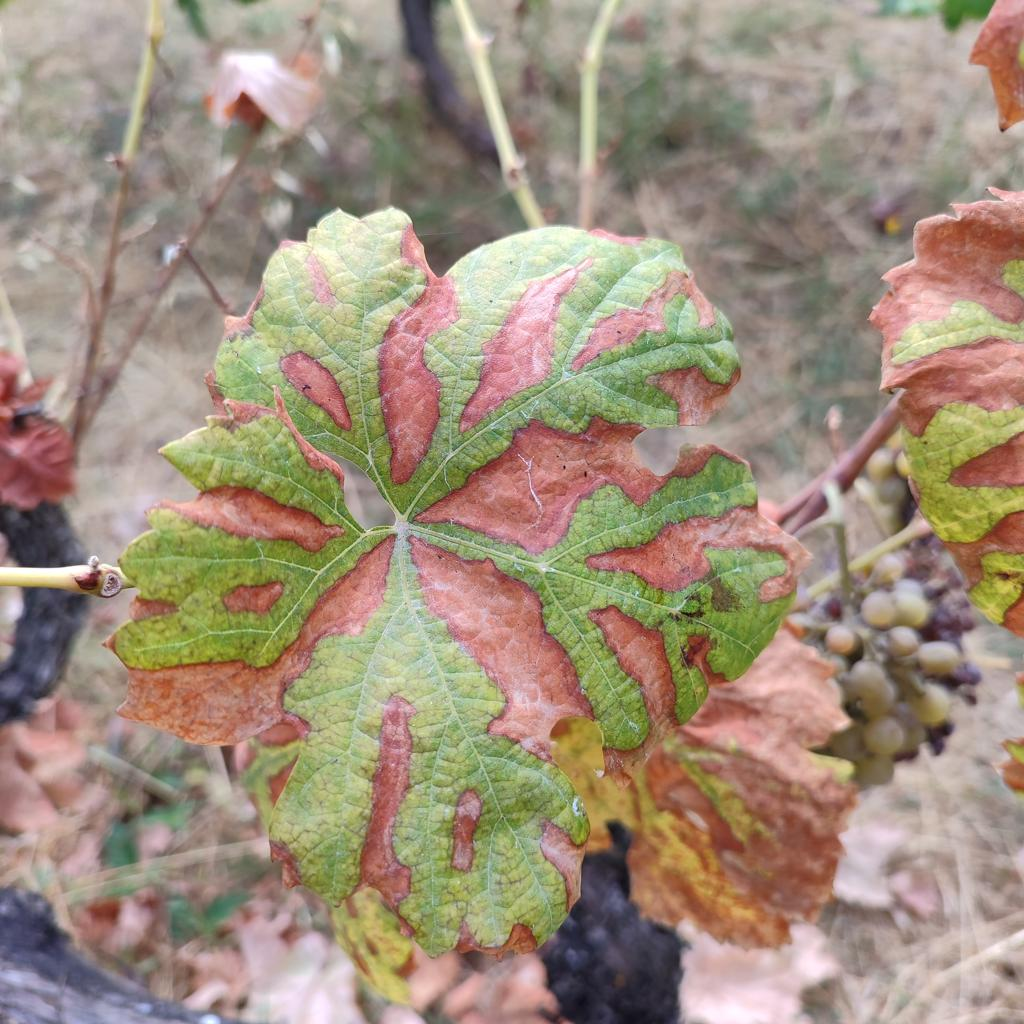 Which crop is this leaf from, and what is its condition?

grapevine, esca complex
